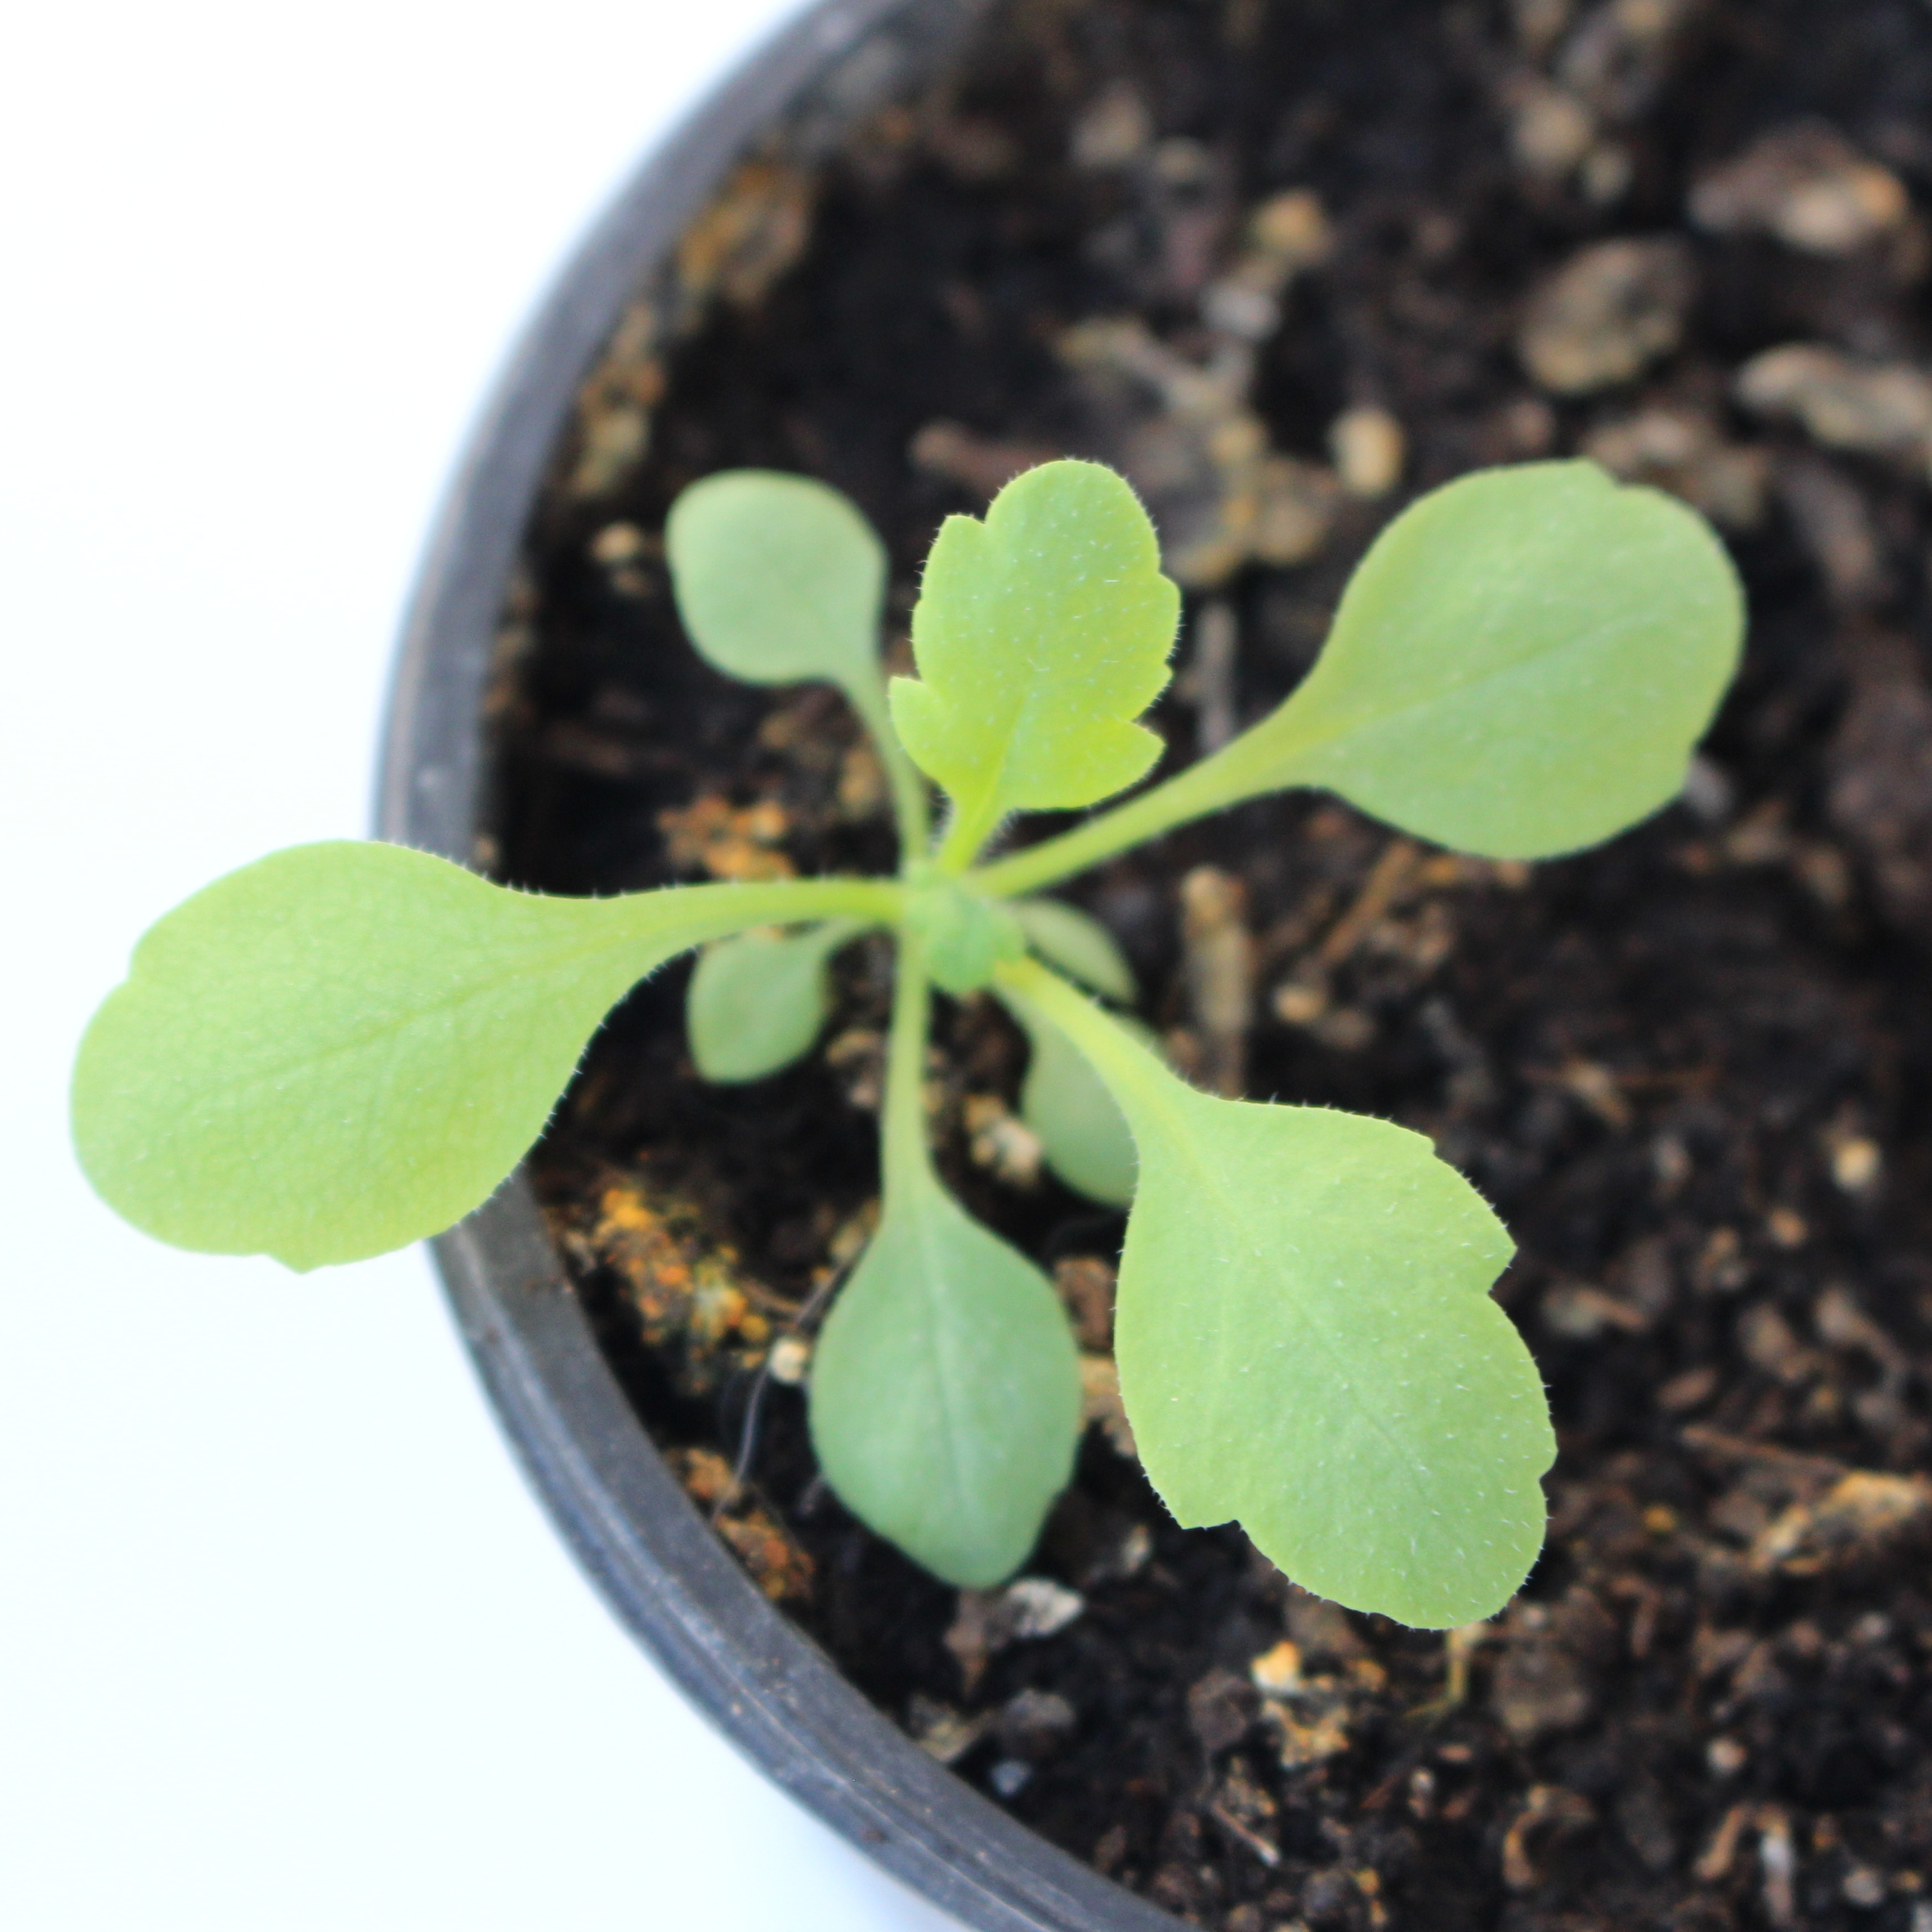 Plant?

Papaver rhoeas
